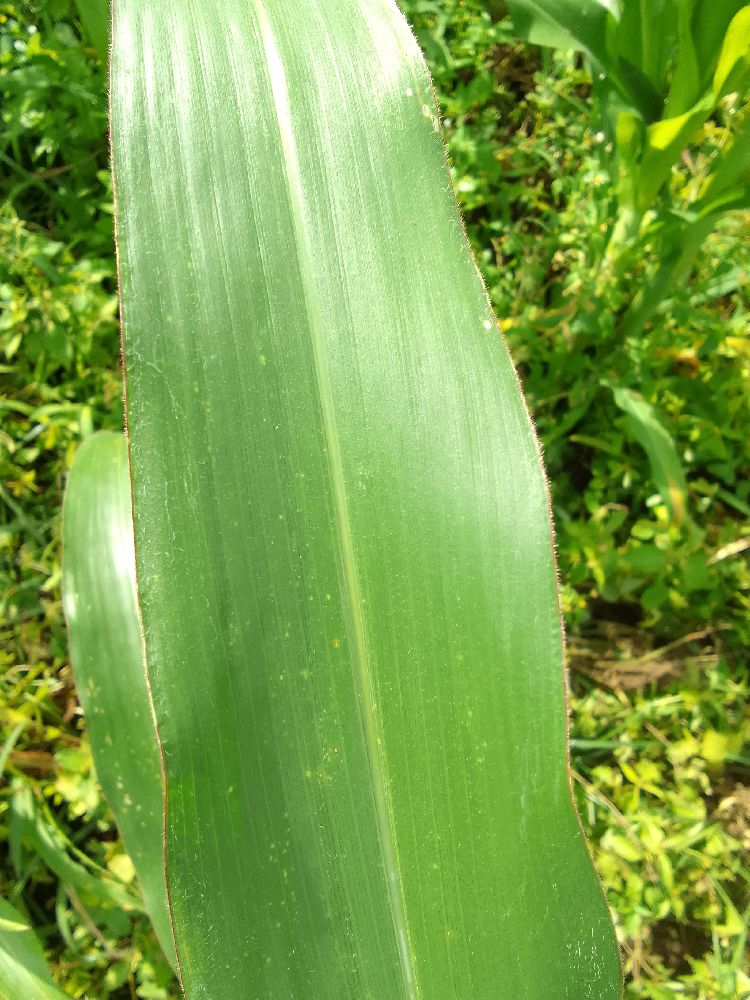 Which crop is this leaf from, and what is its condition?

maize, healthy
